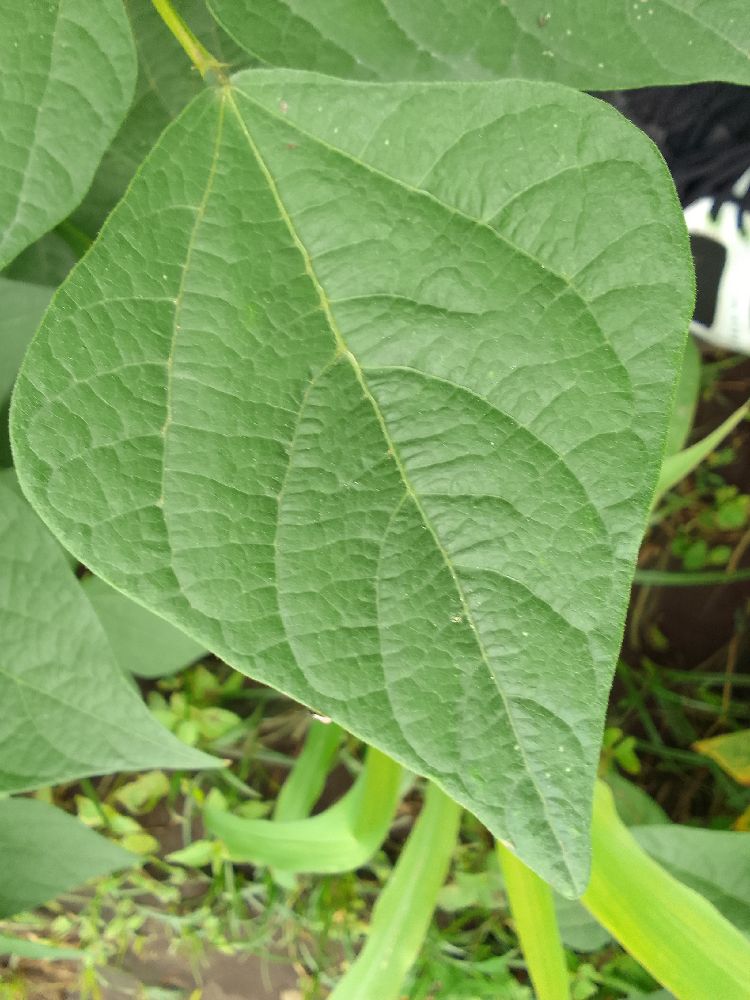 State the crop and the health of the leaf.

common bean, healthy
